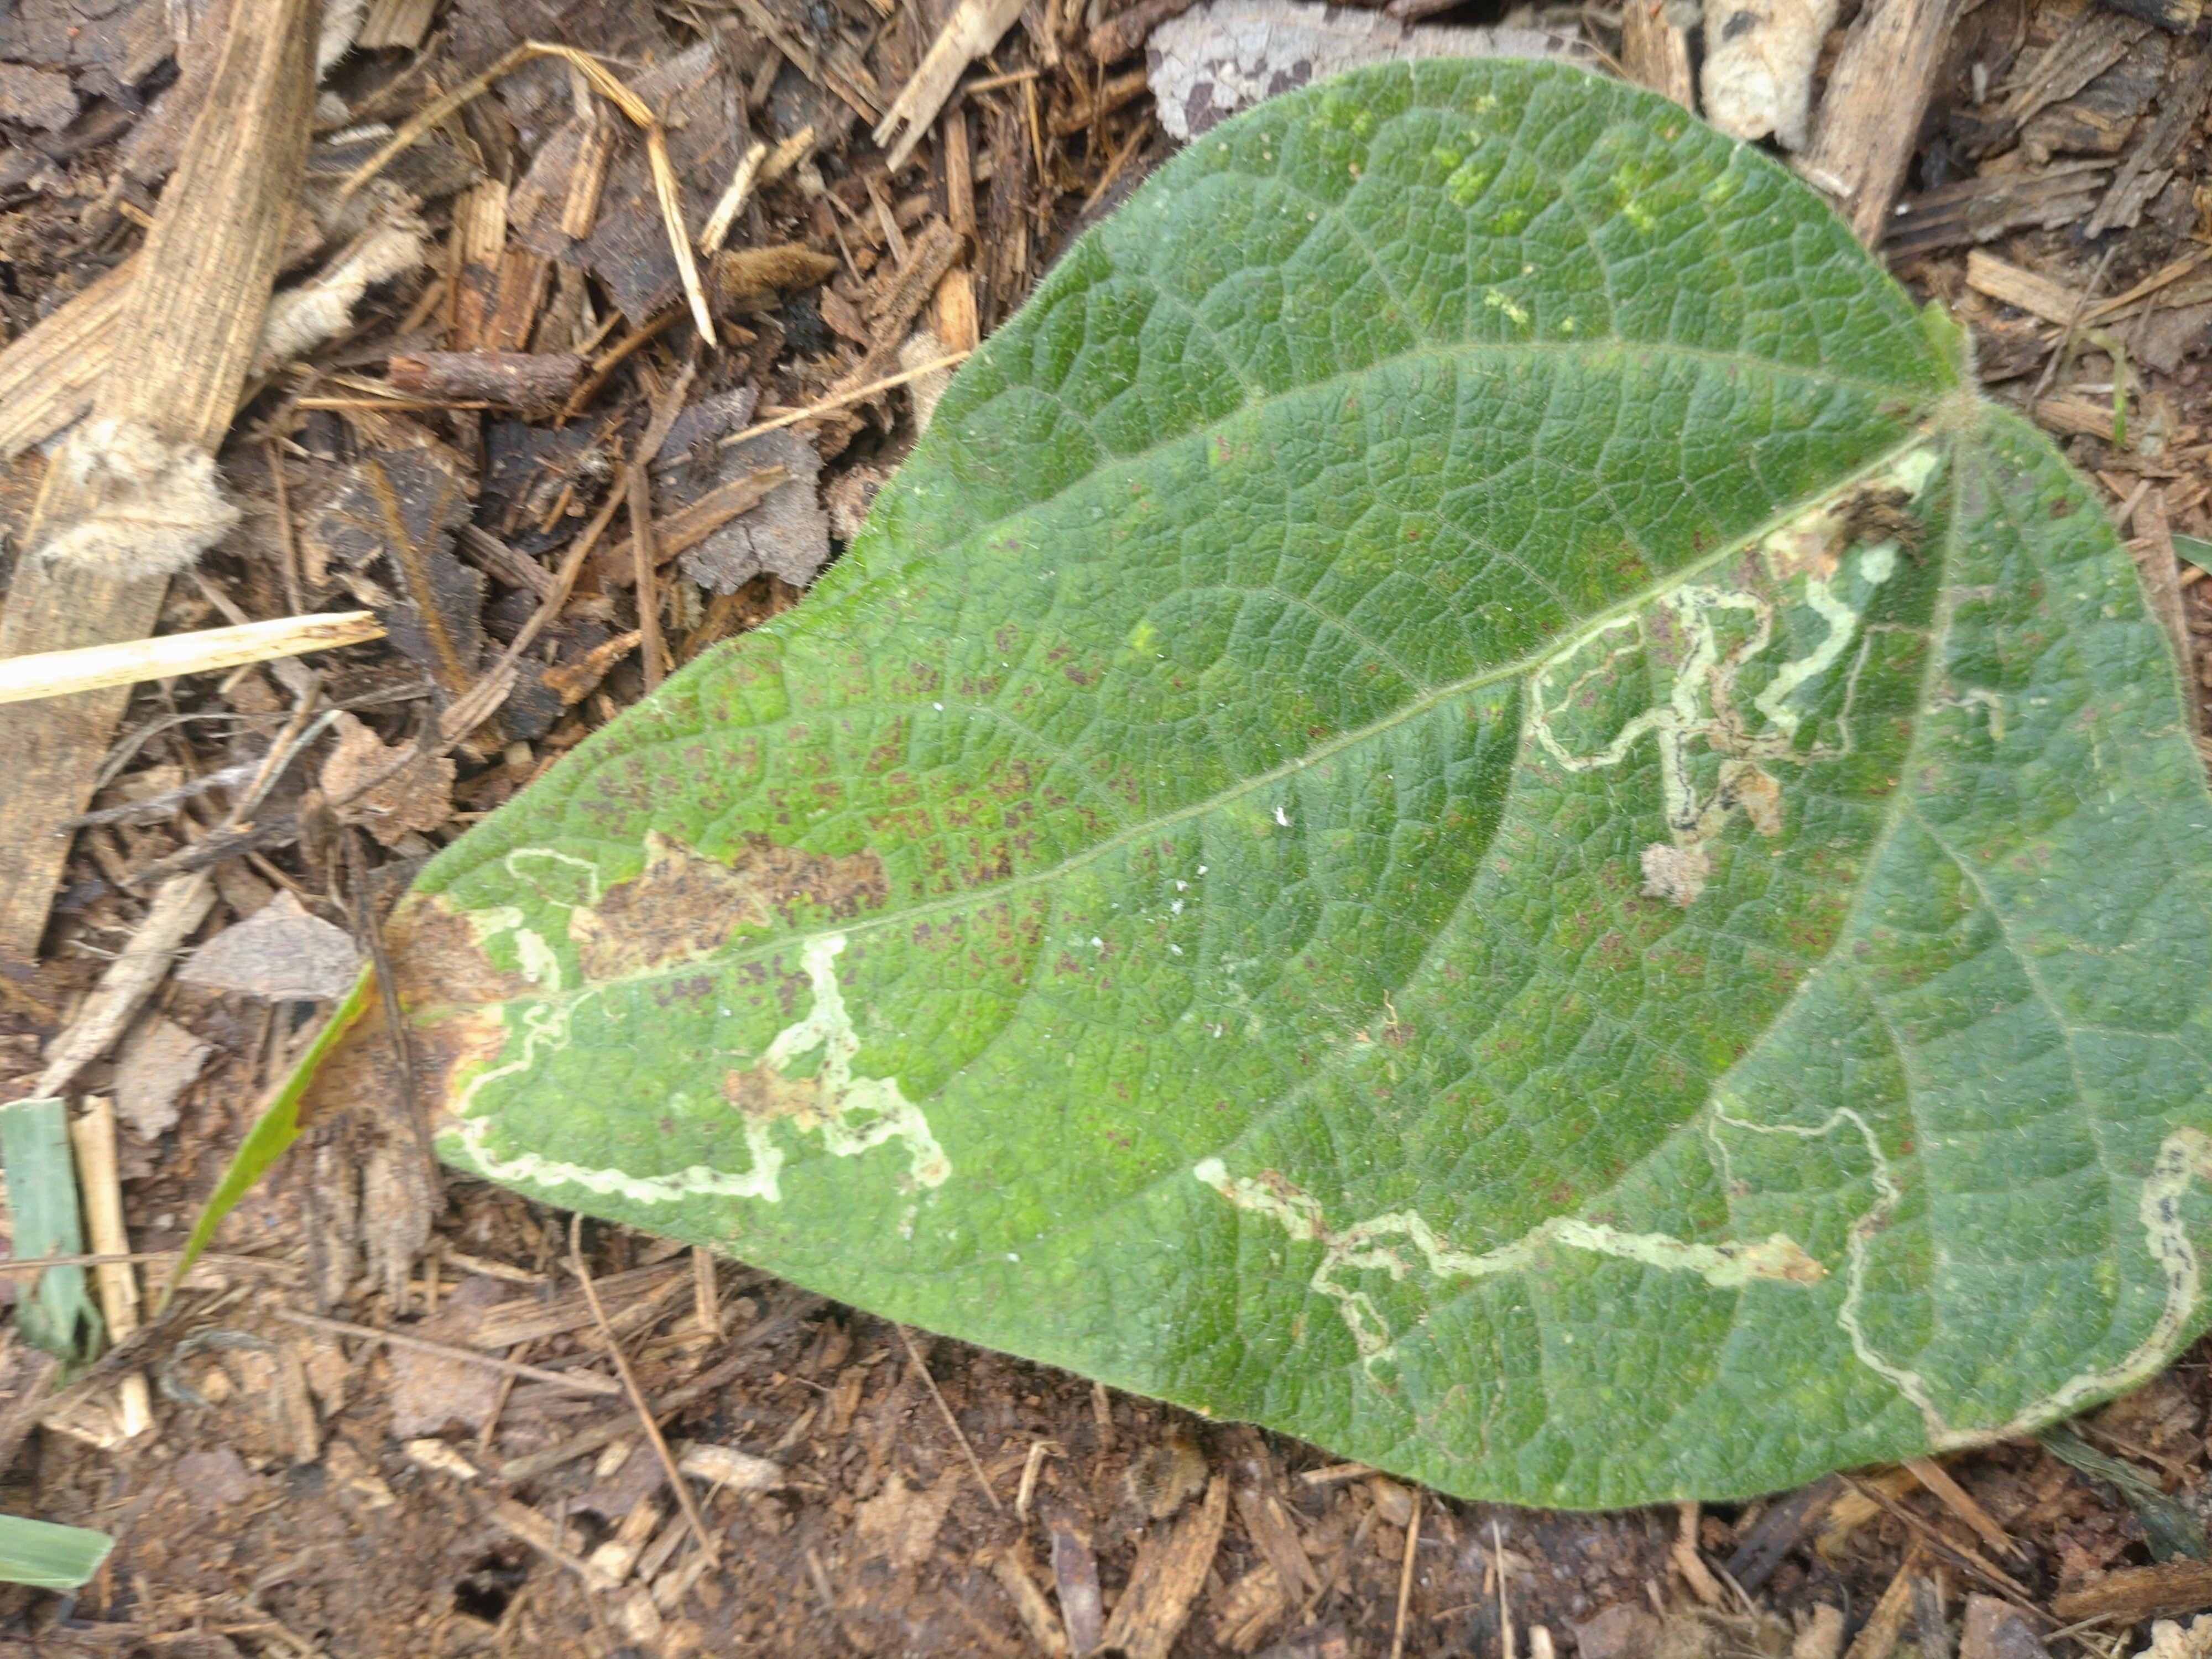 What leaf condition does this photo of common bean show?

anthracnose
